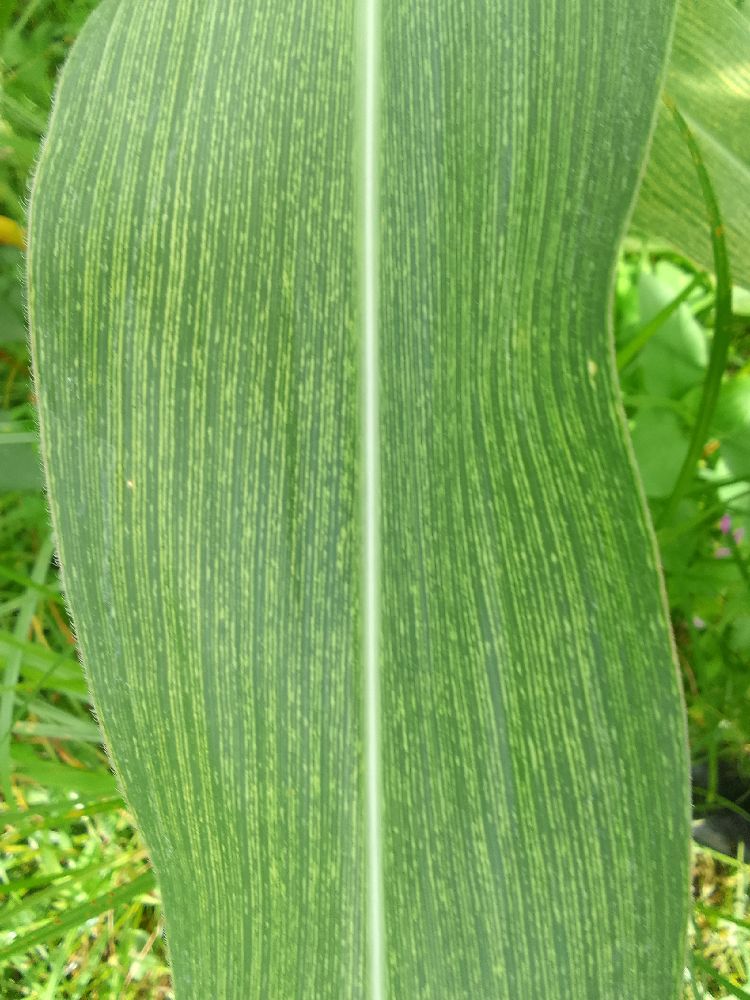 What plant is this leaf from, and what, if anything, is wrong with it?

maize, maize streak virus
